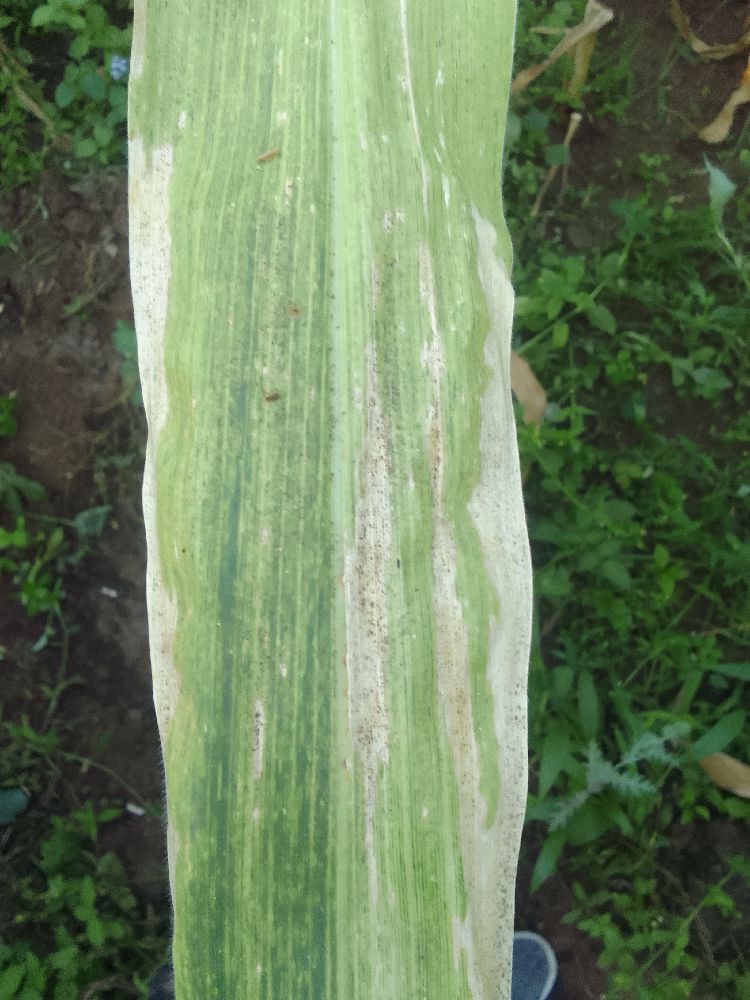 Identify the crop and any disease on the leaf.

maize, maize lethal necrosis
